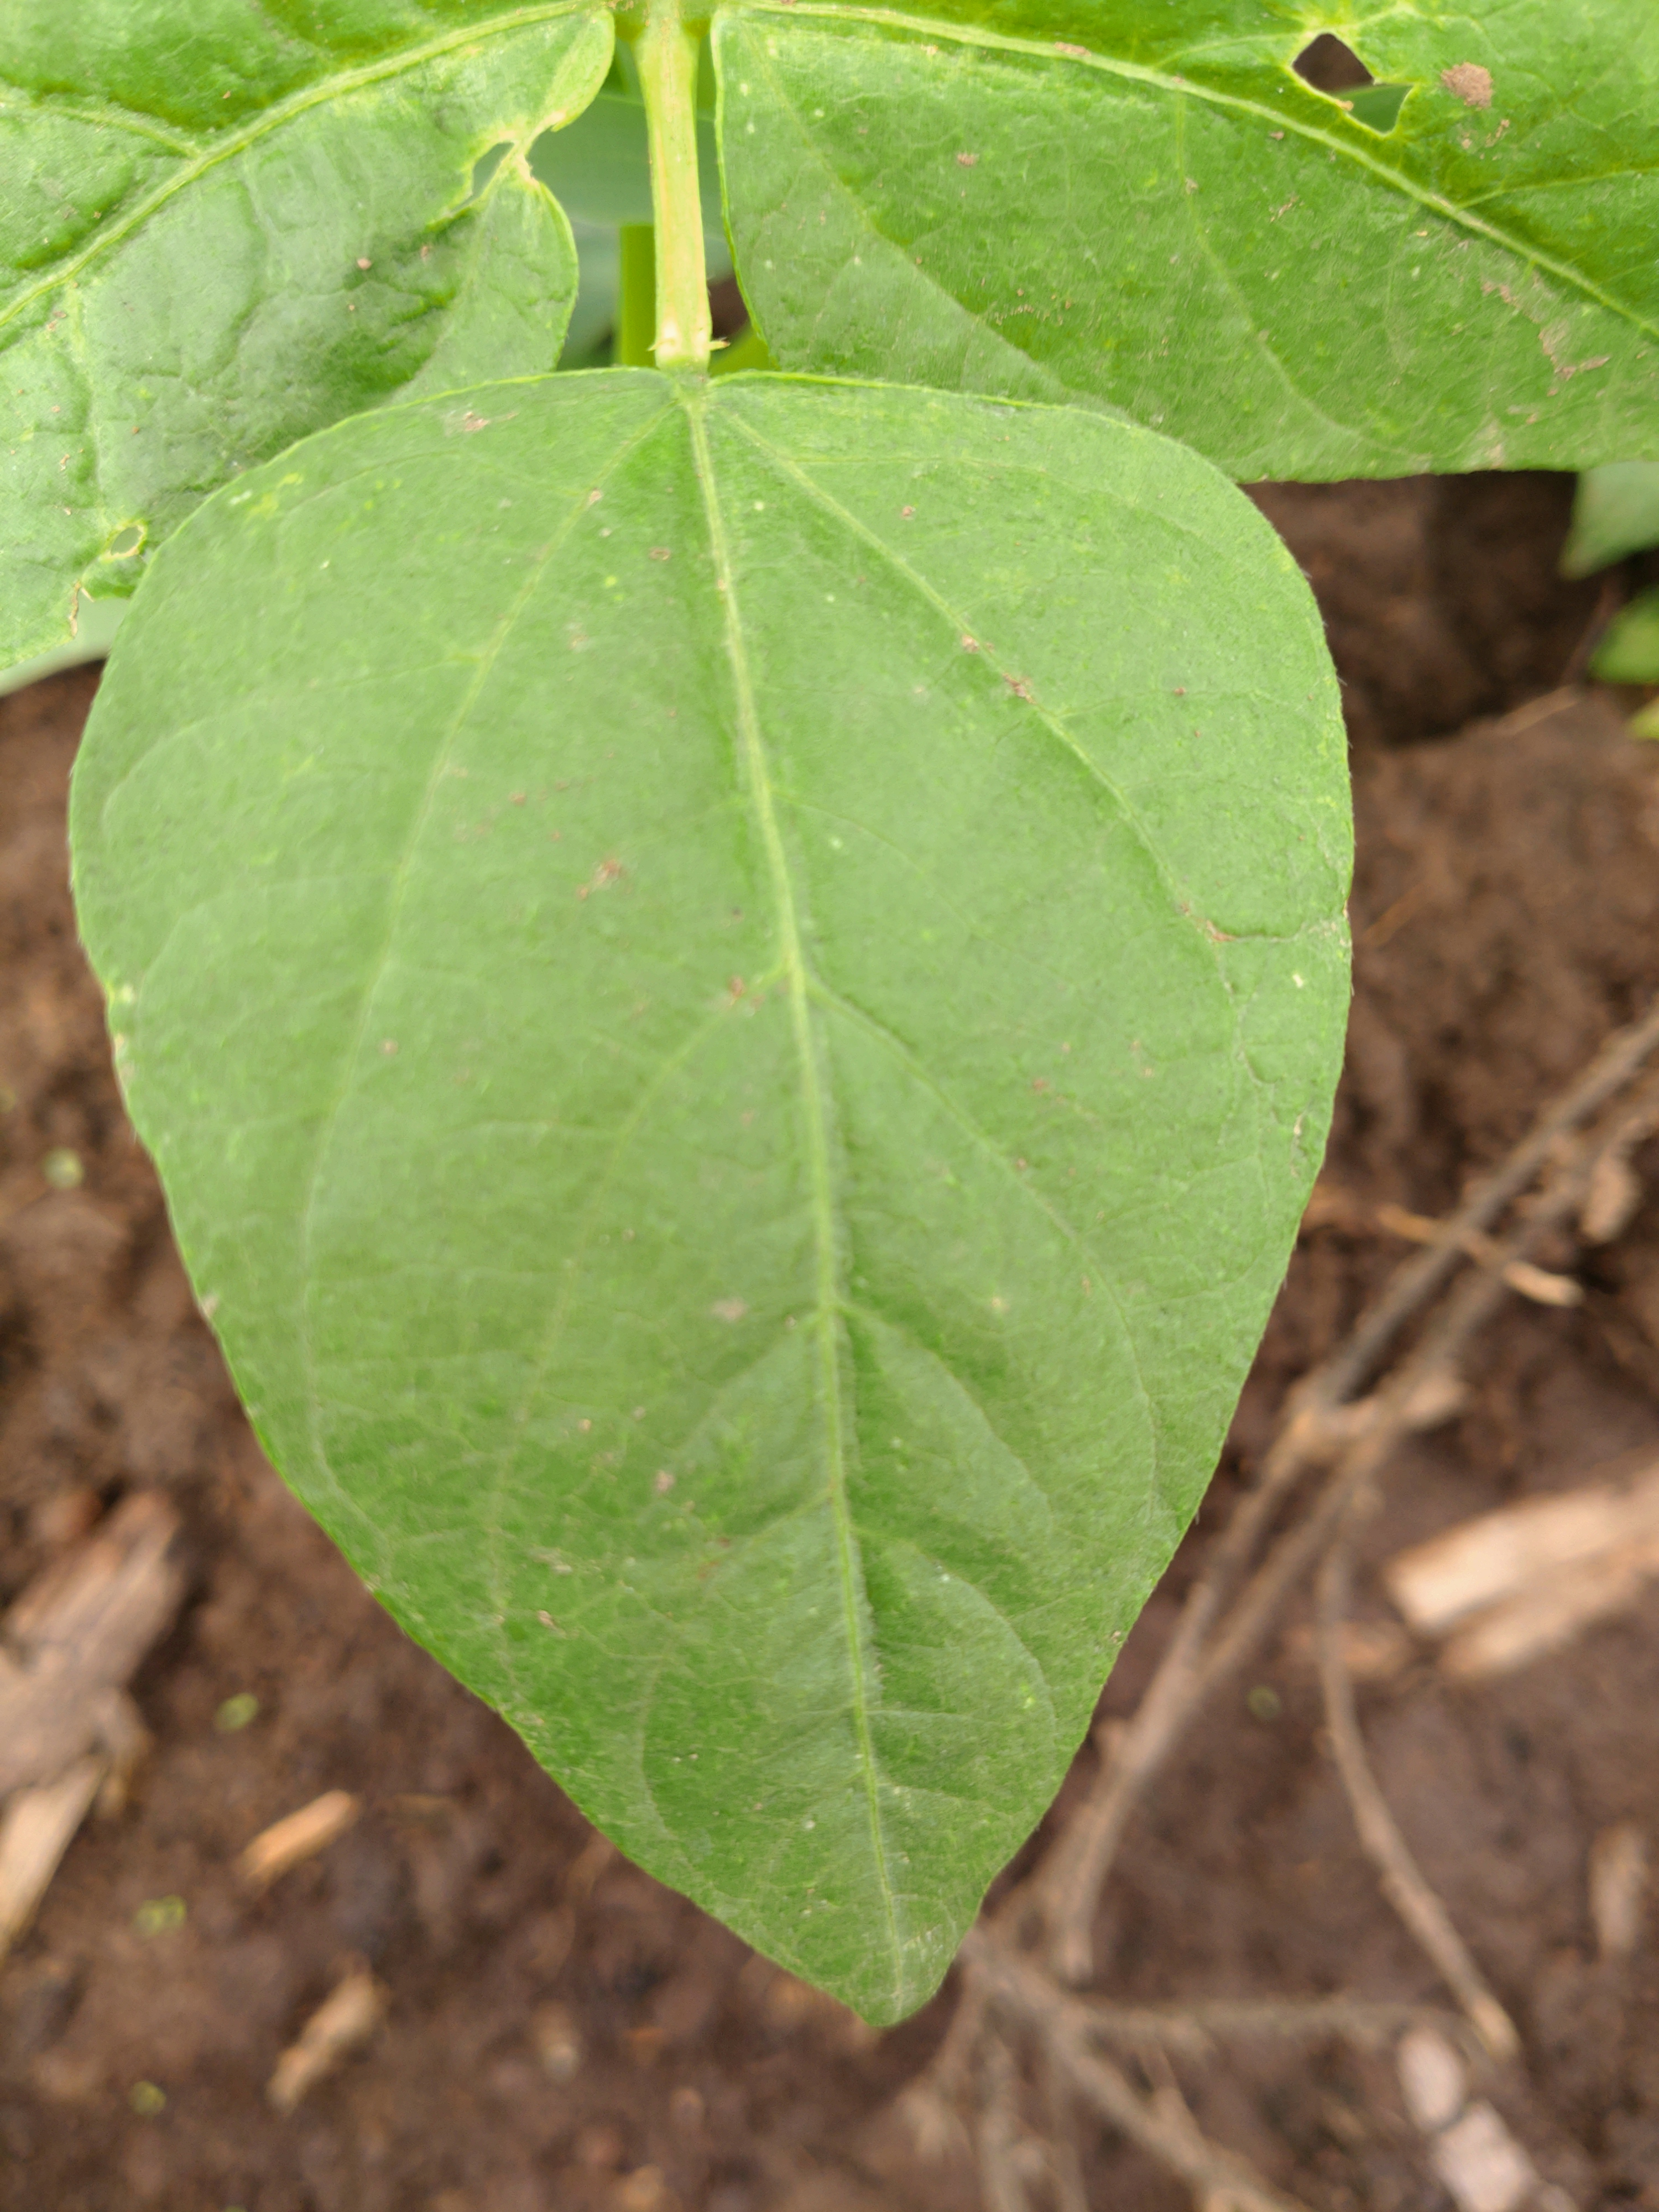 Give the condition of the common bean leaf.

healthy
